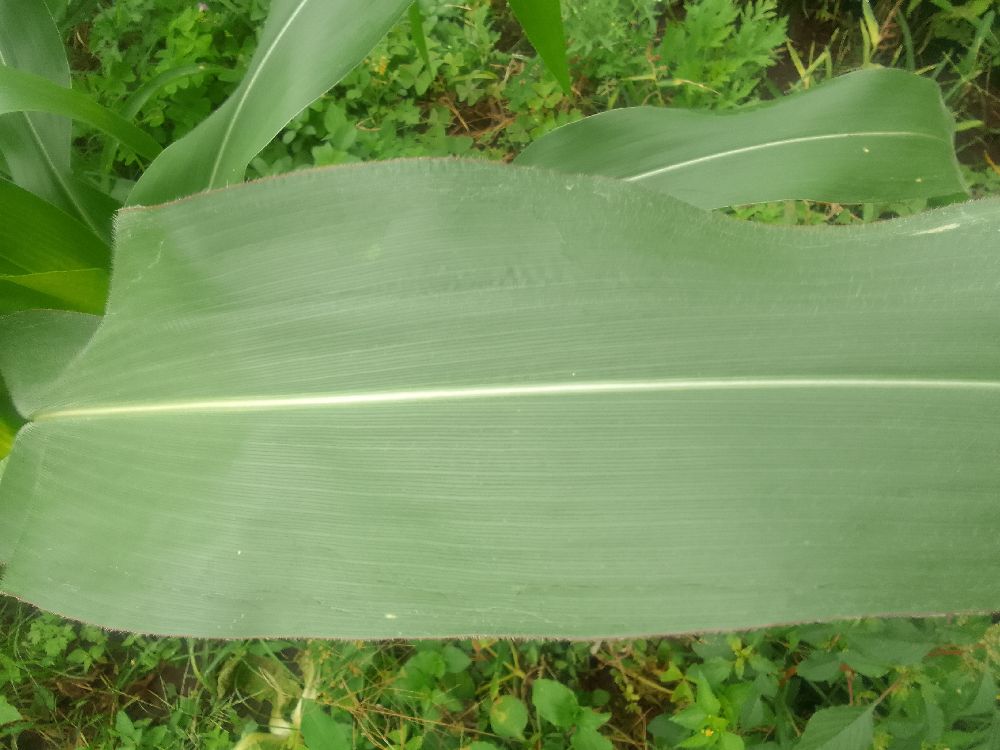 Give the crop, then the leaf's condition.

maize, healthy
